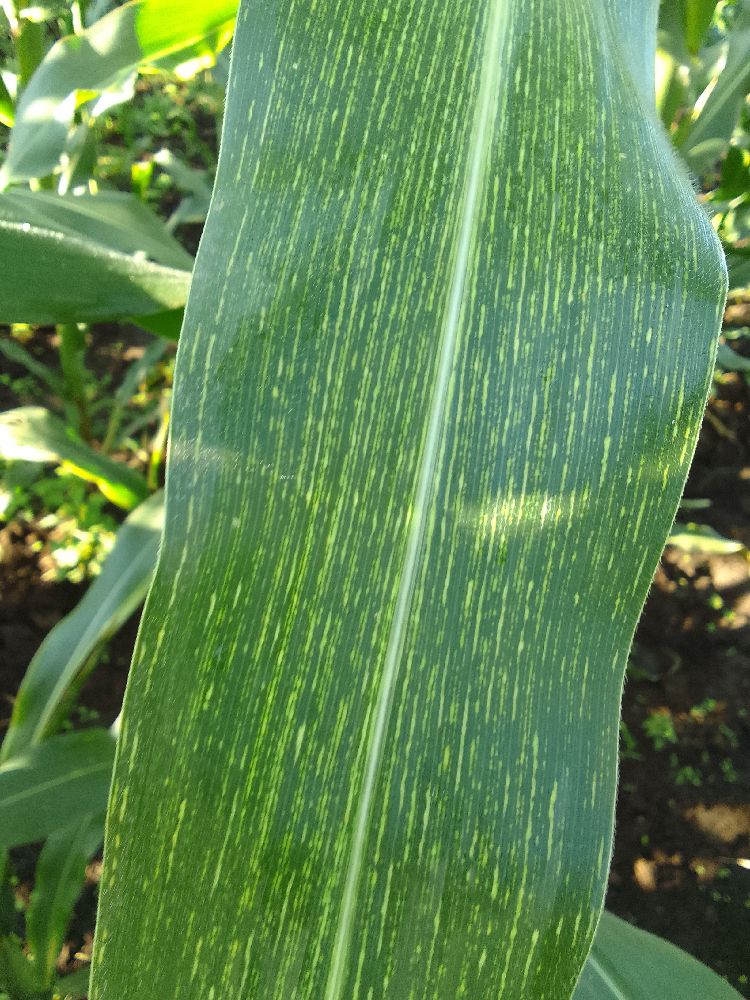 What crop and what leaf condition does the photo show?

maize, maize streak virus
